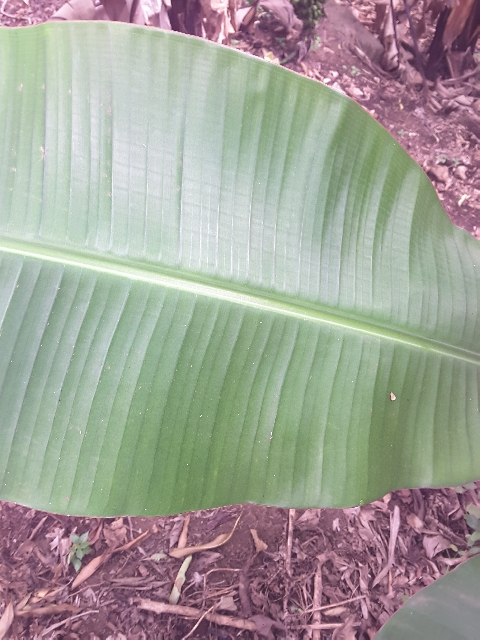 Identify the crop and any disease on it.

banana, healthy
